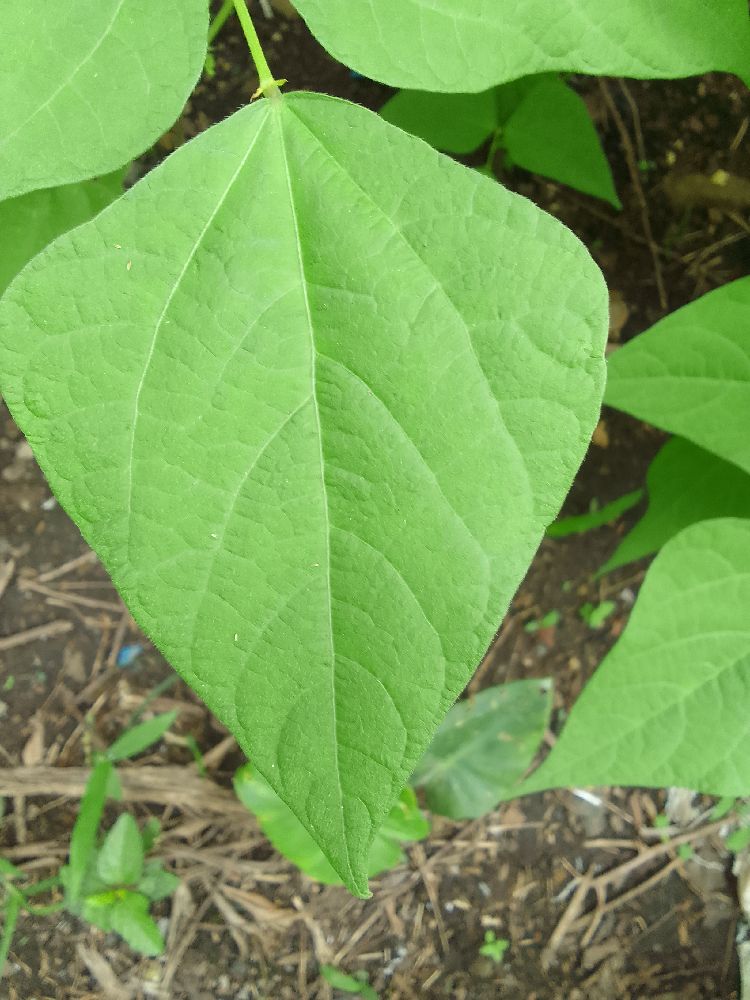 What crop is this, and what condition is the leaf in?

common bean, healthy
